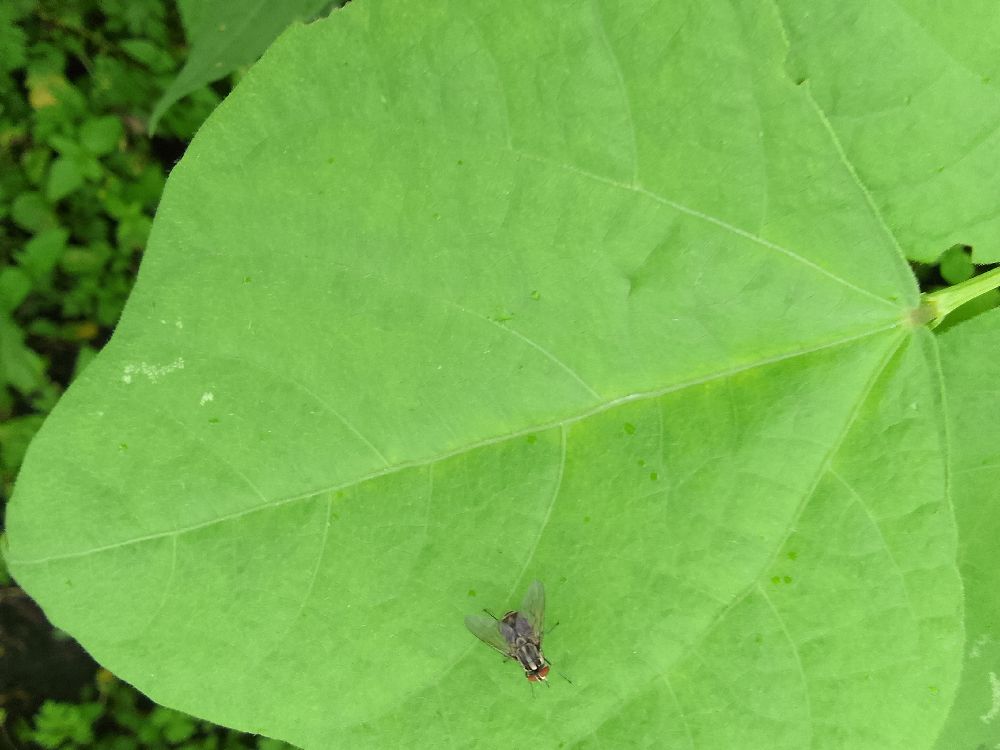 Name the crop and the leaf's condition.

common bean, healthy
